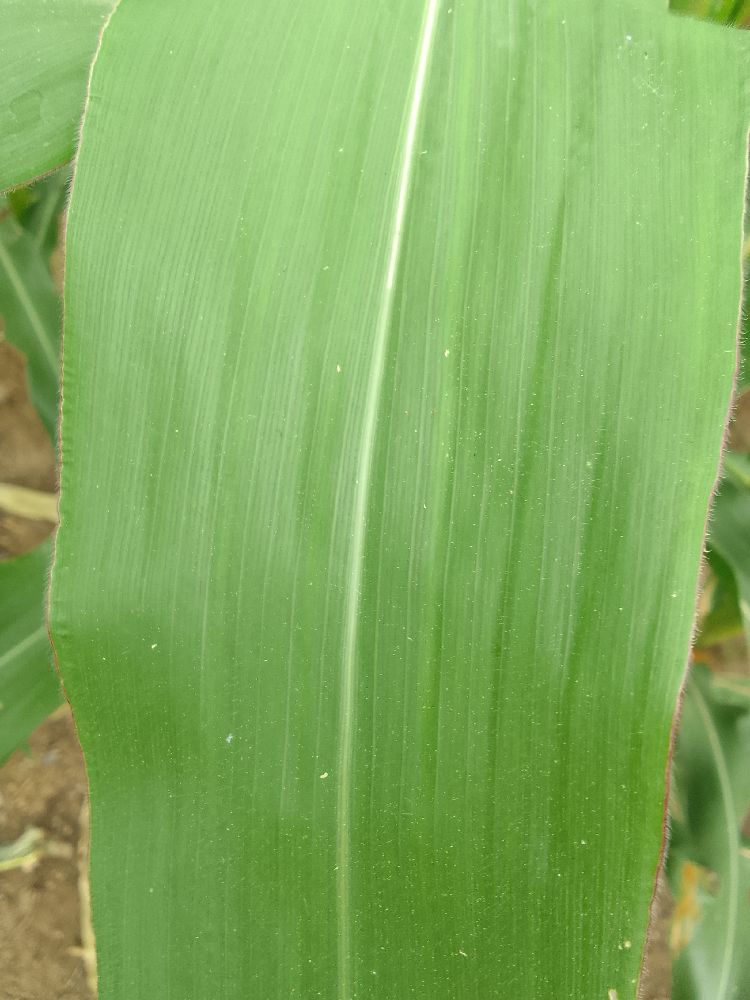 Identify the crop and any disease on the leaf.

maize, healthy
